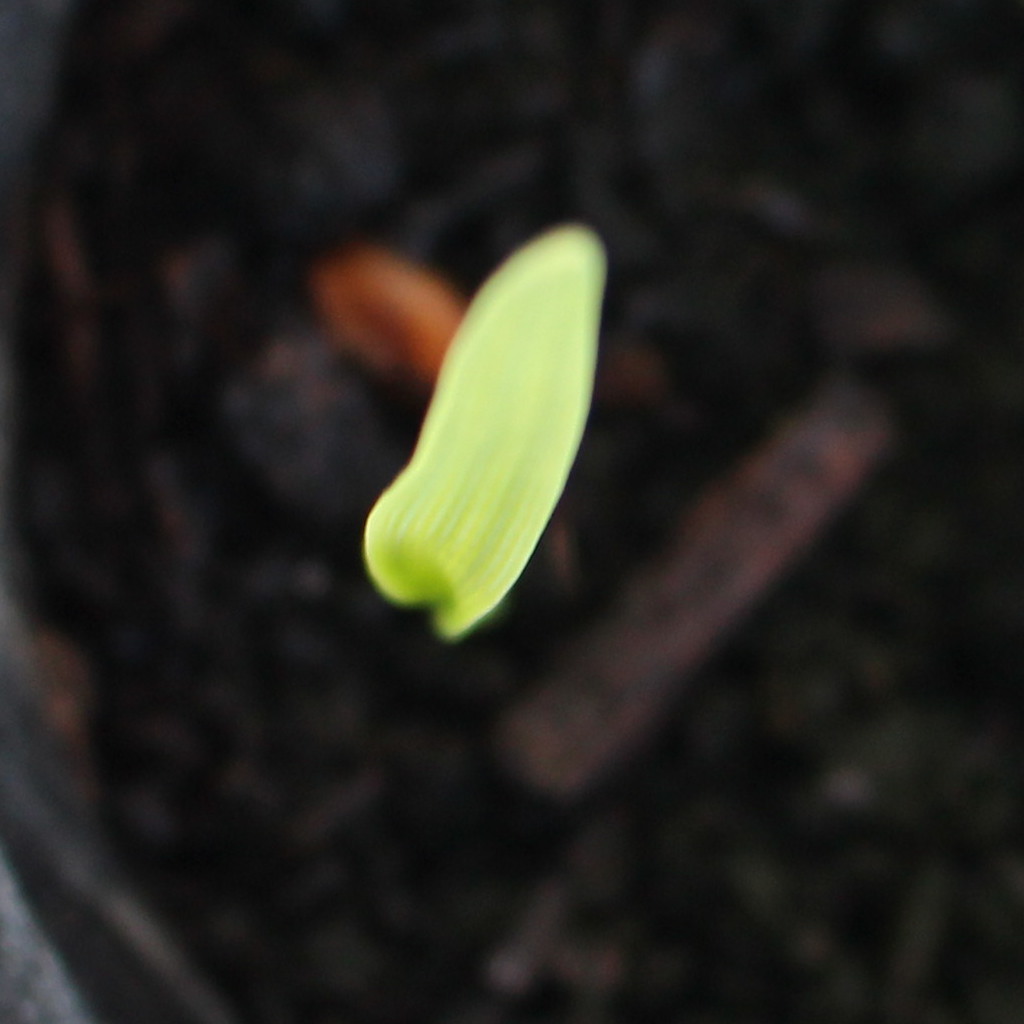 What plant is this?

Avena sterilis
